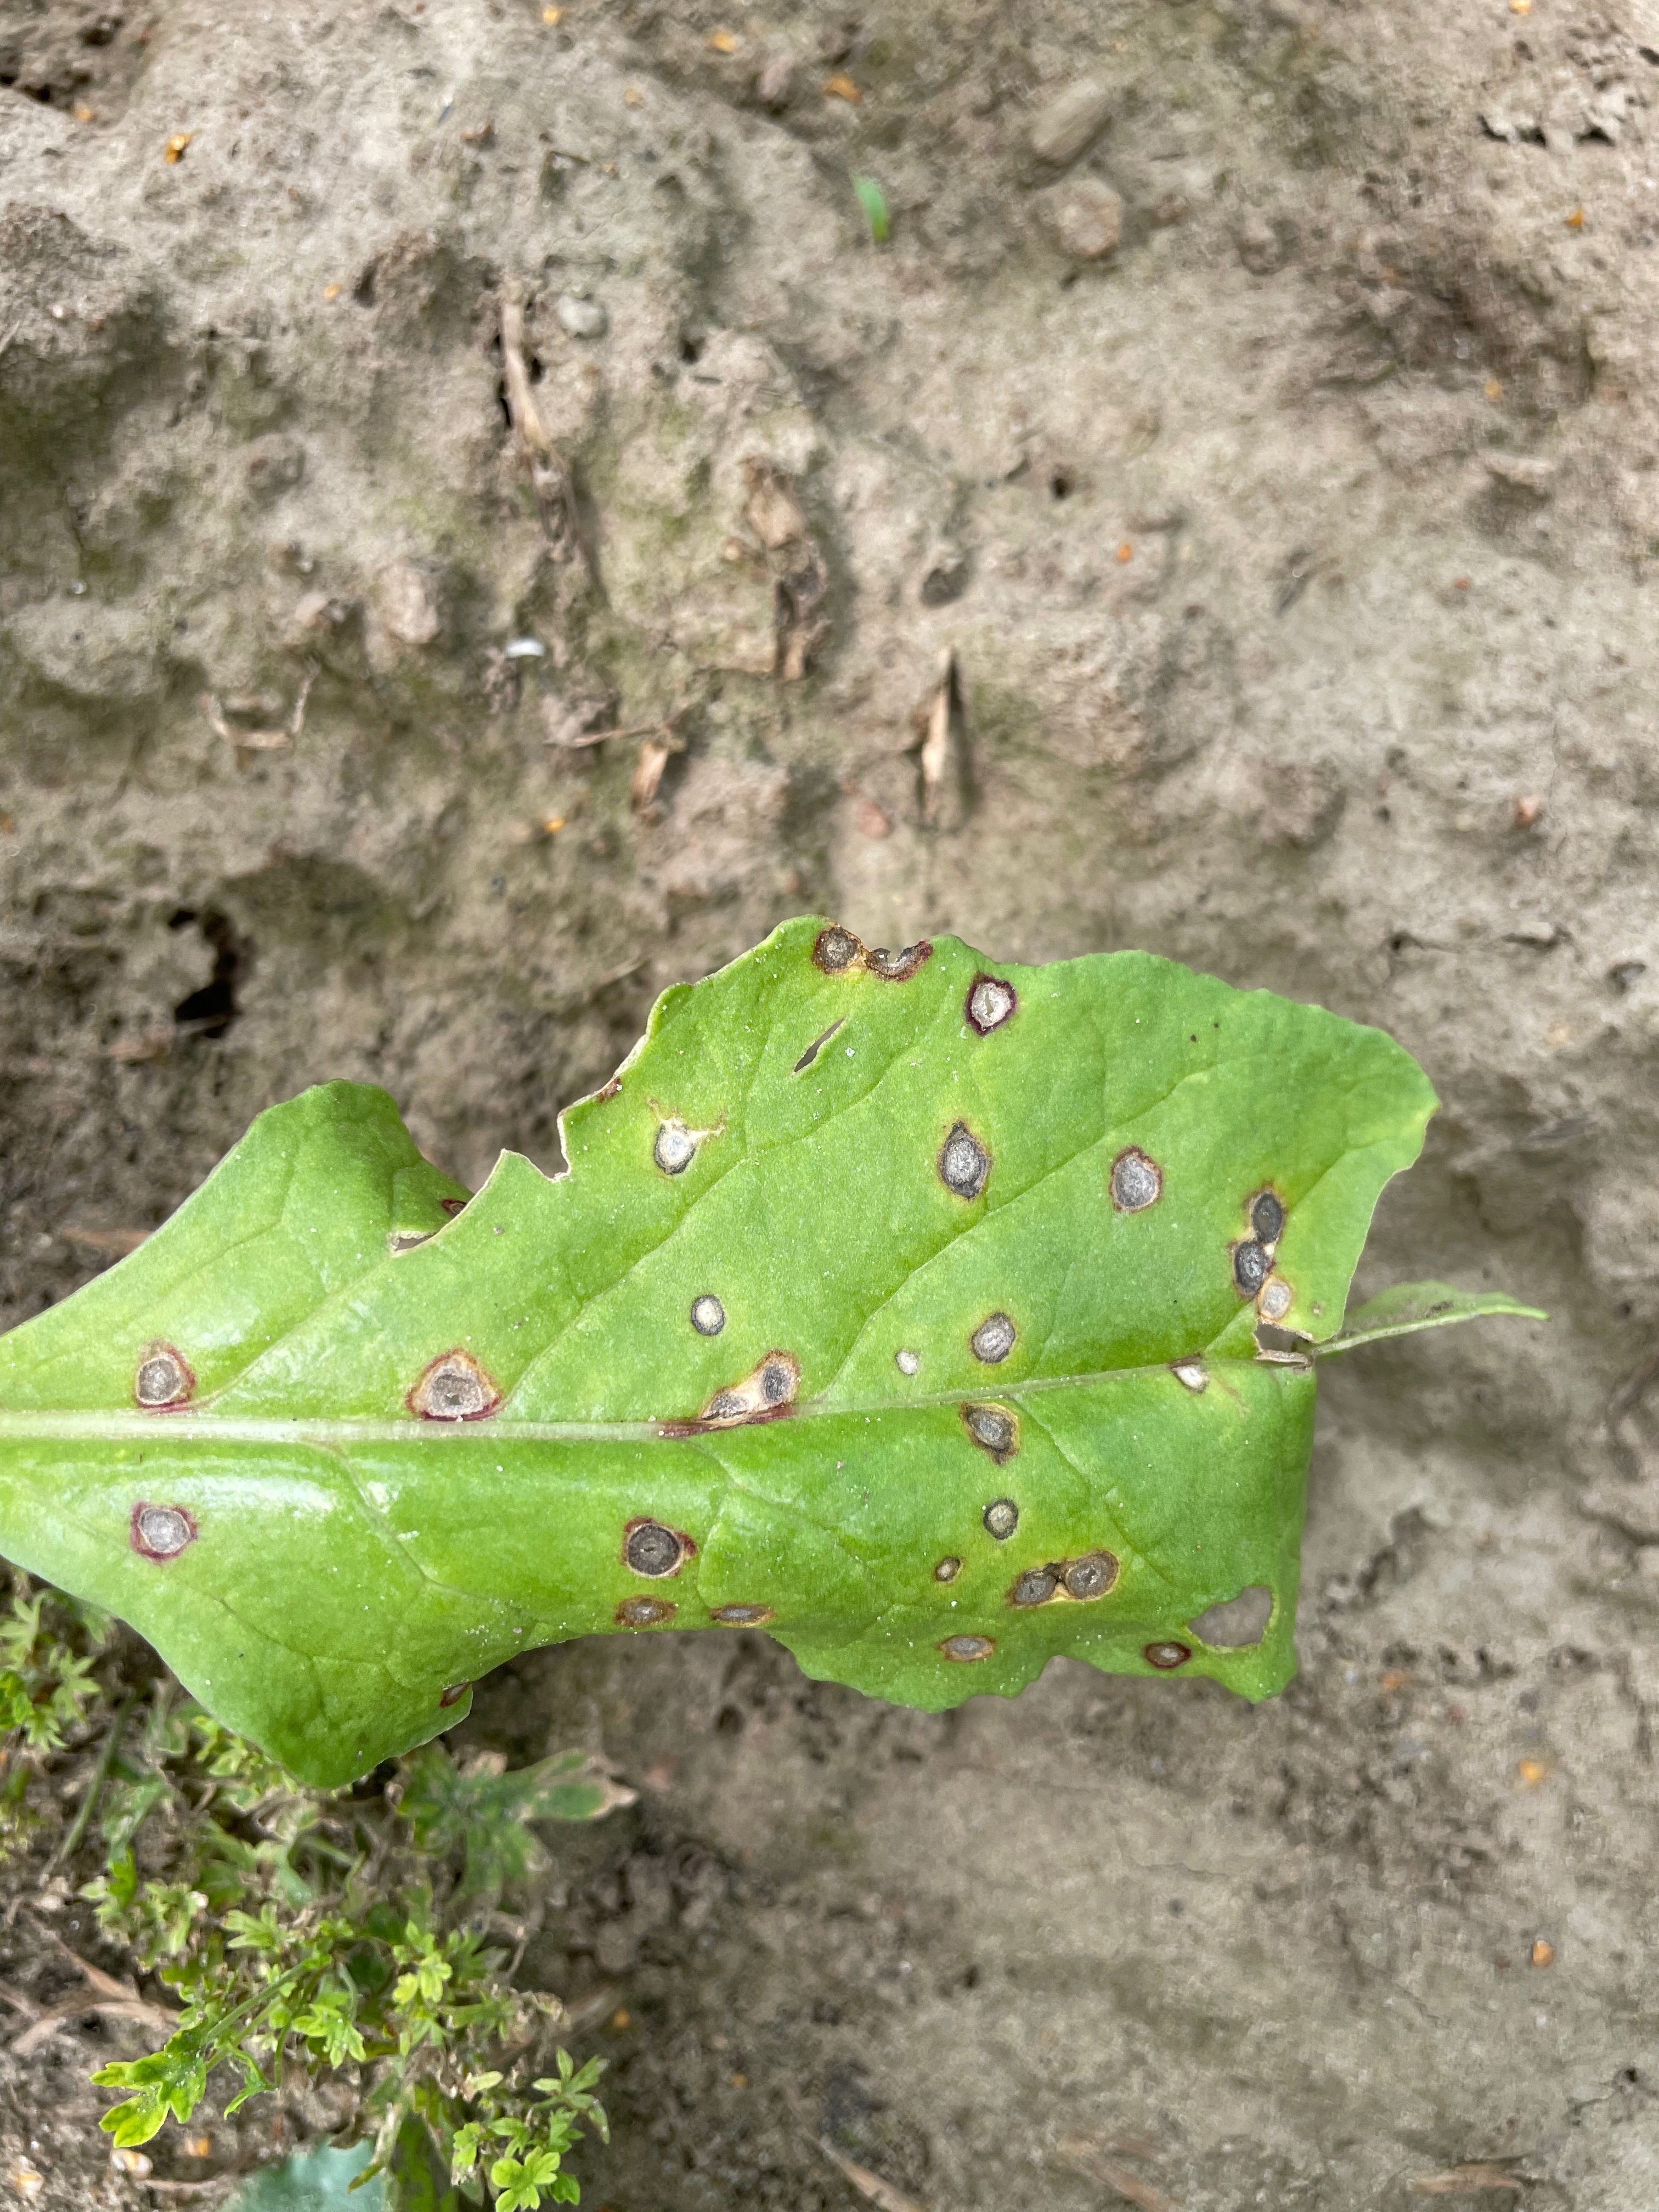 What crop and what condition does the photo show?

beet, cercospora
